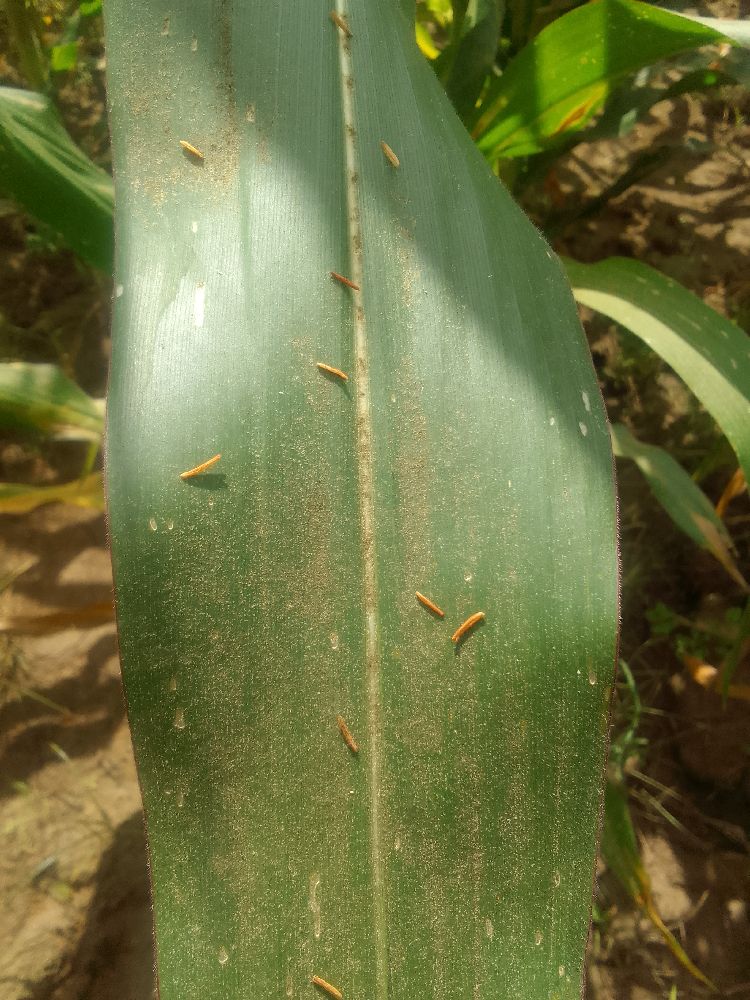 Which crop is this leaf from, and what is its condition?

maize, healthy
